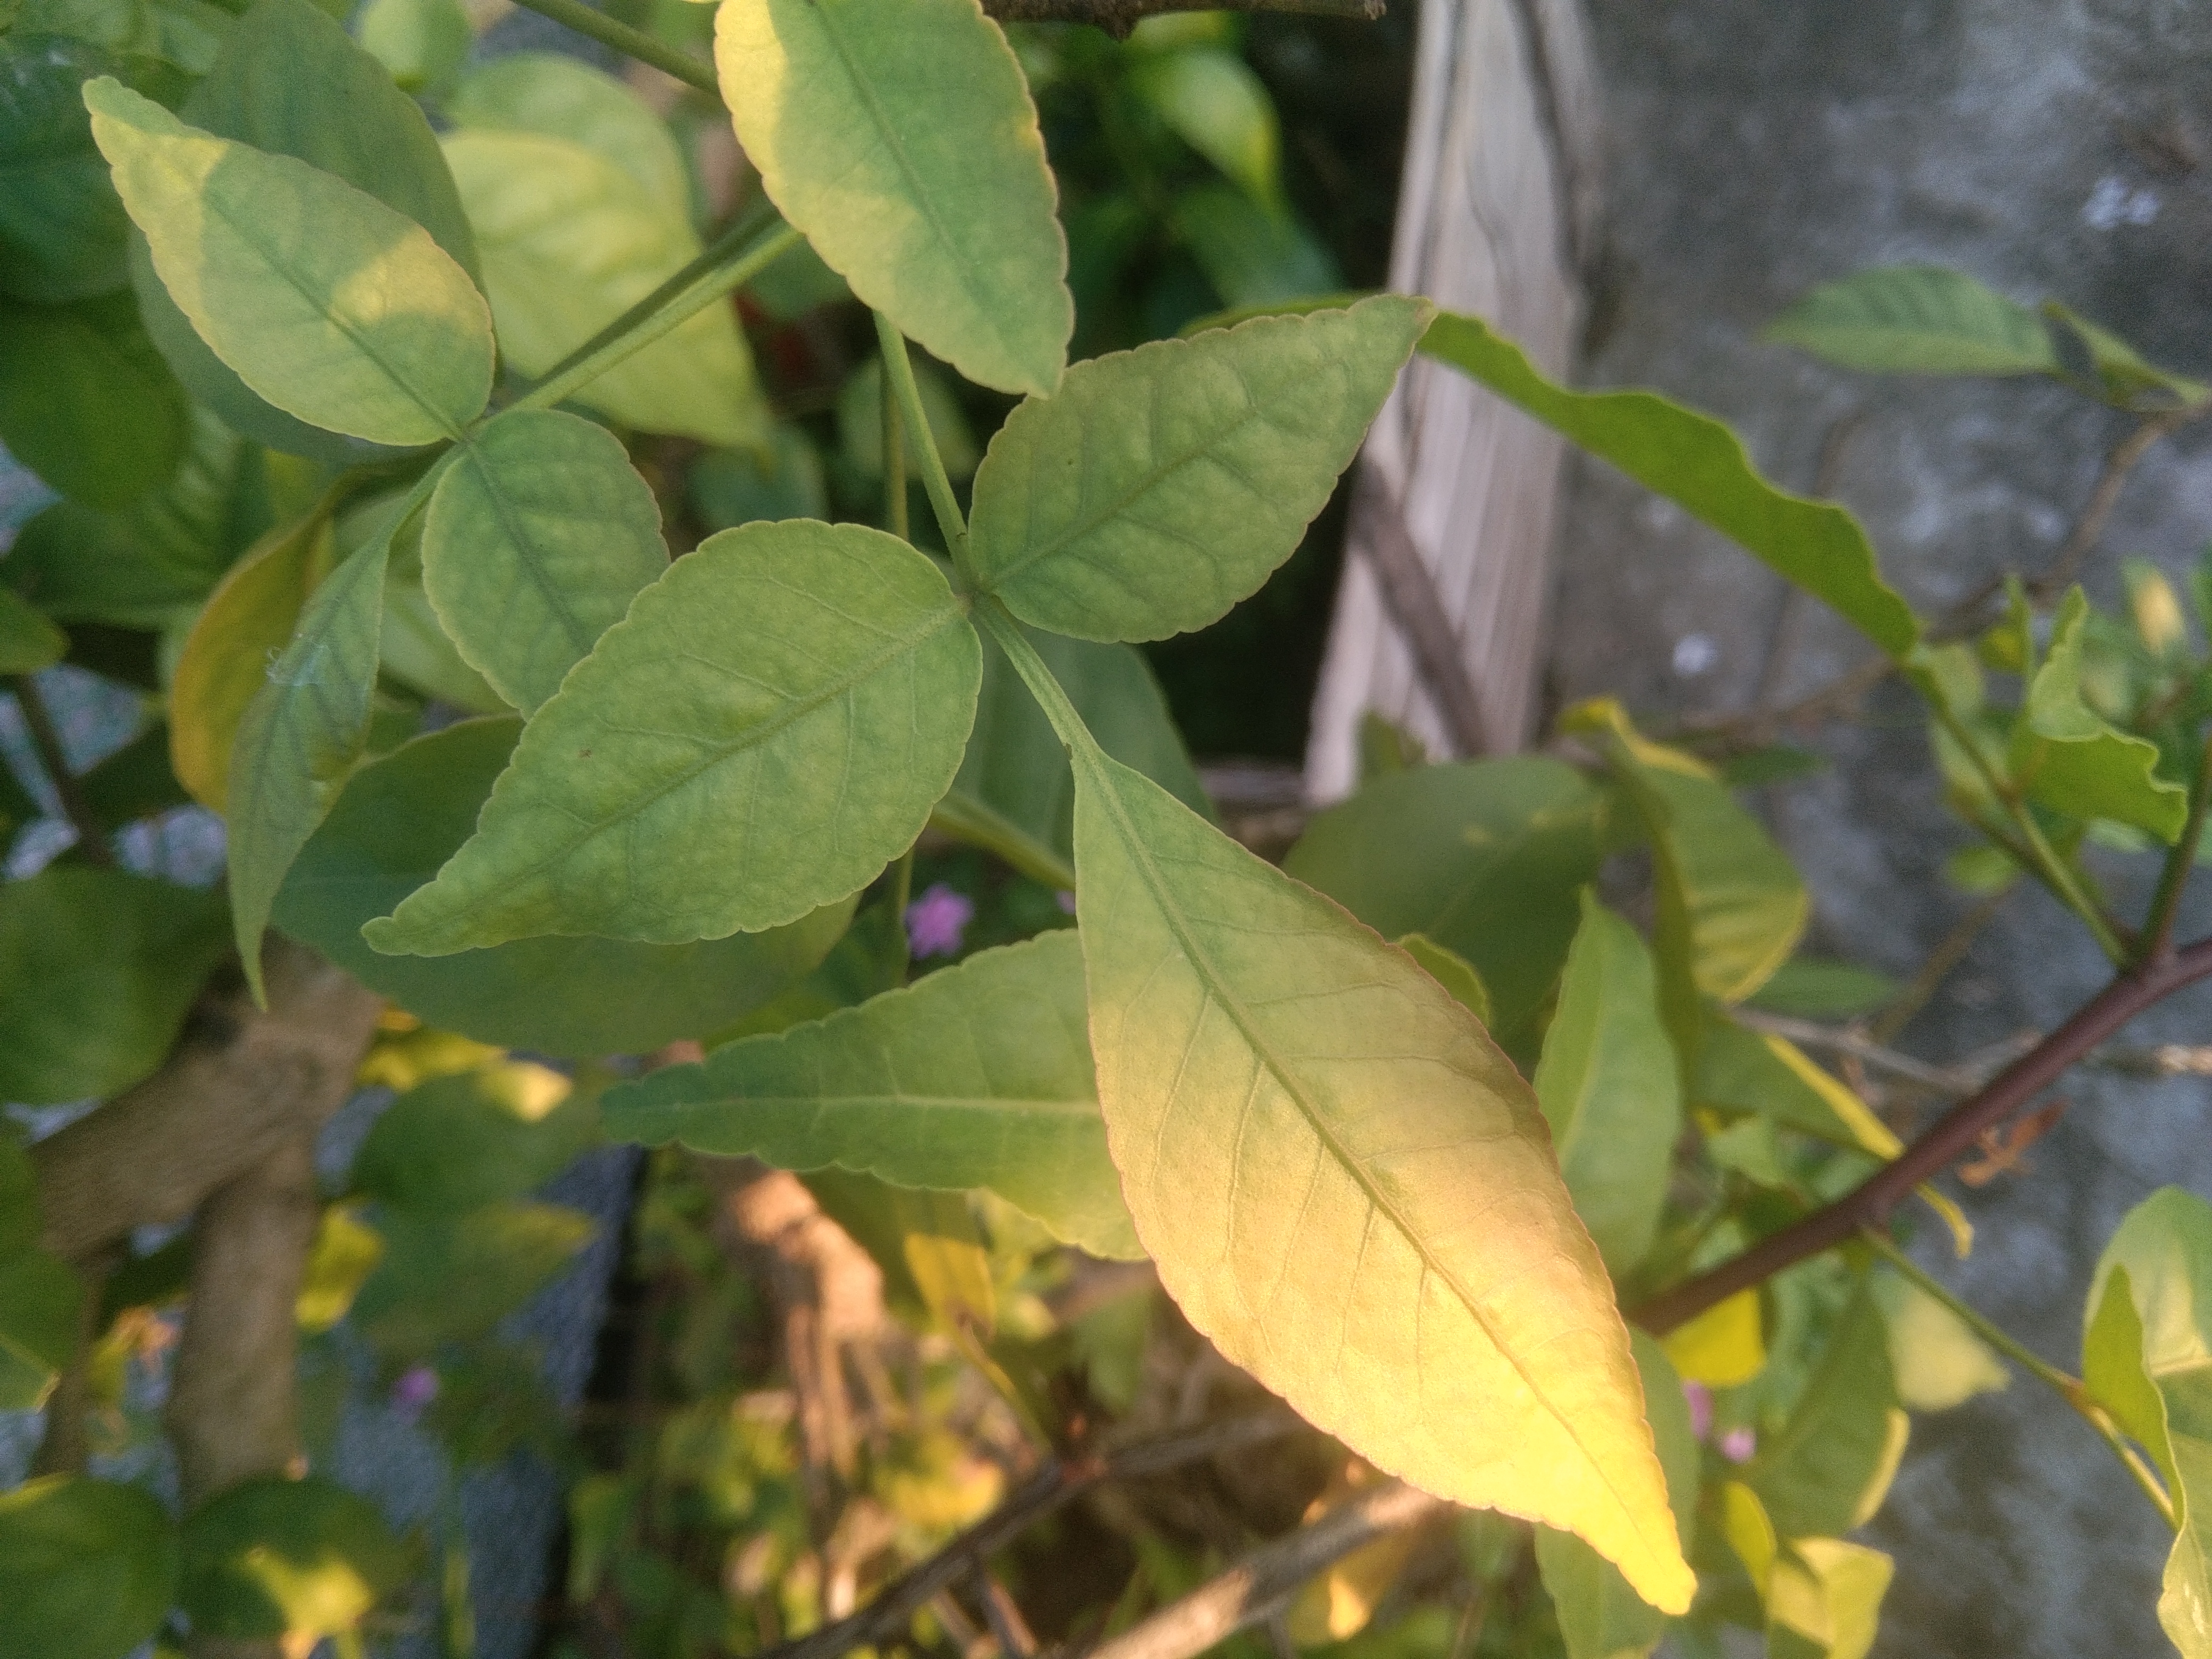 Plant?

wood apple
